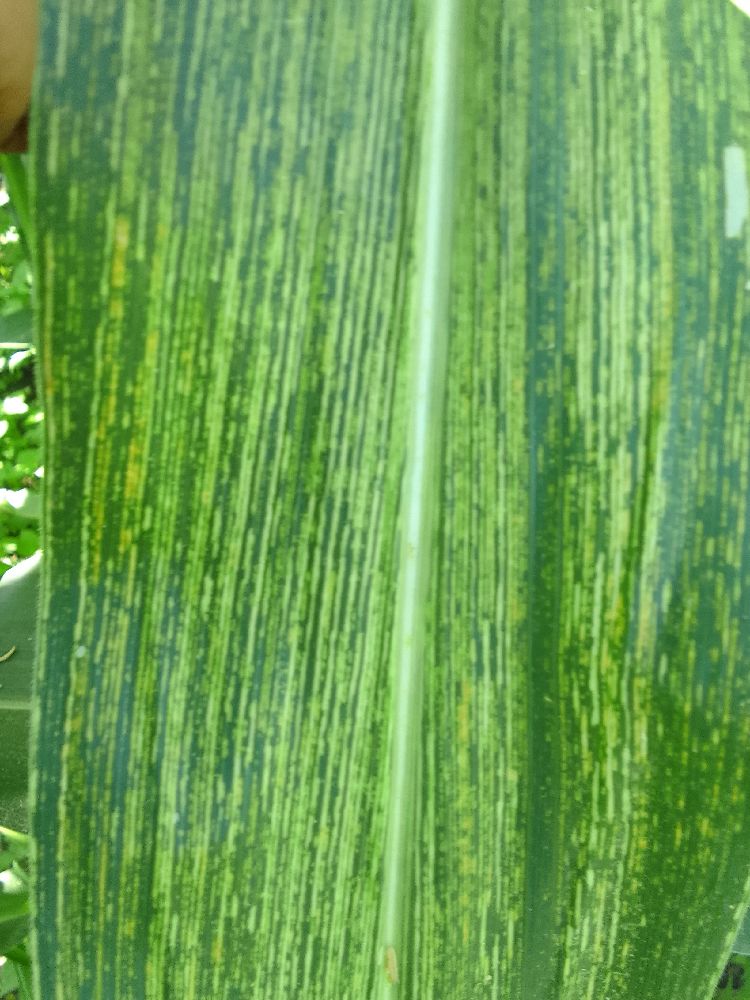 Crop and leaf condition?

maize, maize streak virus
